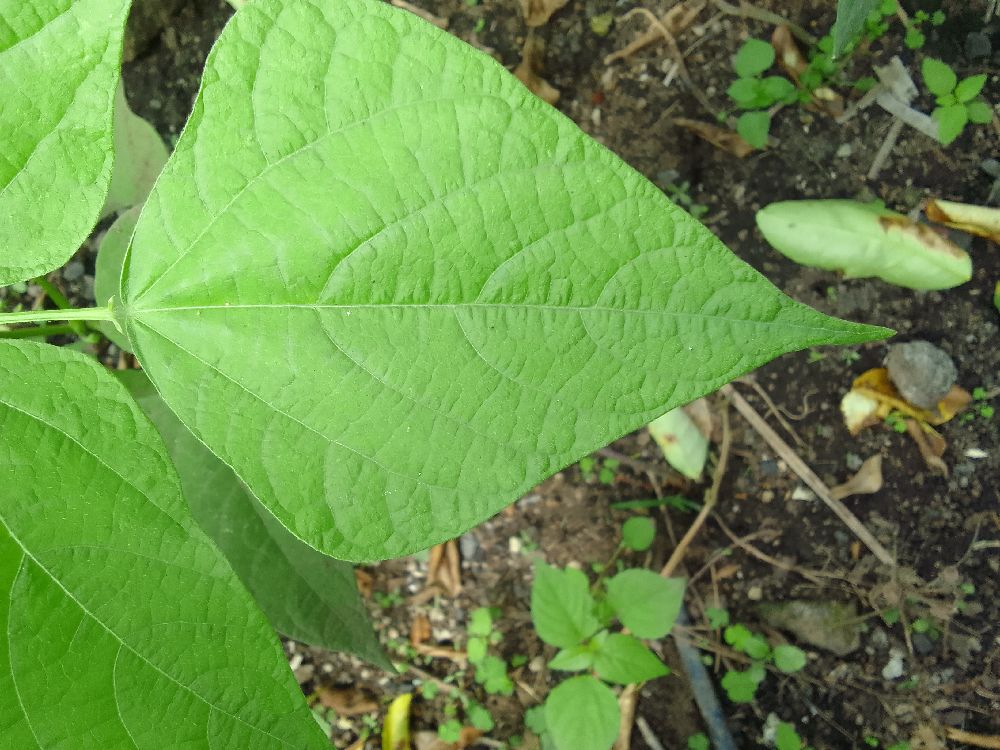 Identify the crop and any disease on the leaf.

common bean, healthy
